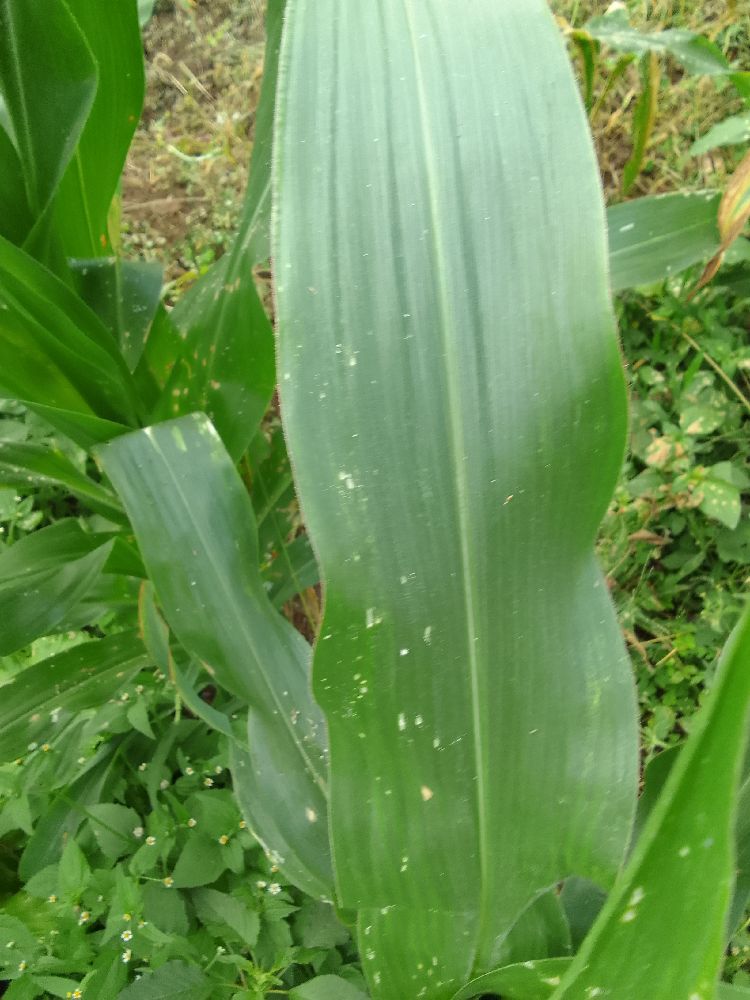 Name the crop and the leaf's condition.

maize, healthy
